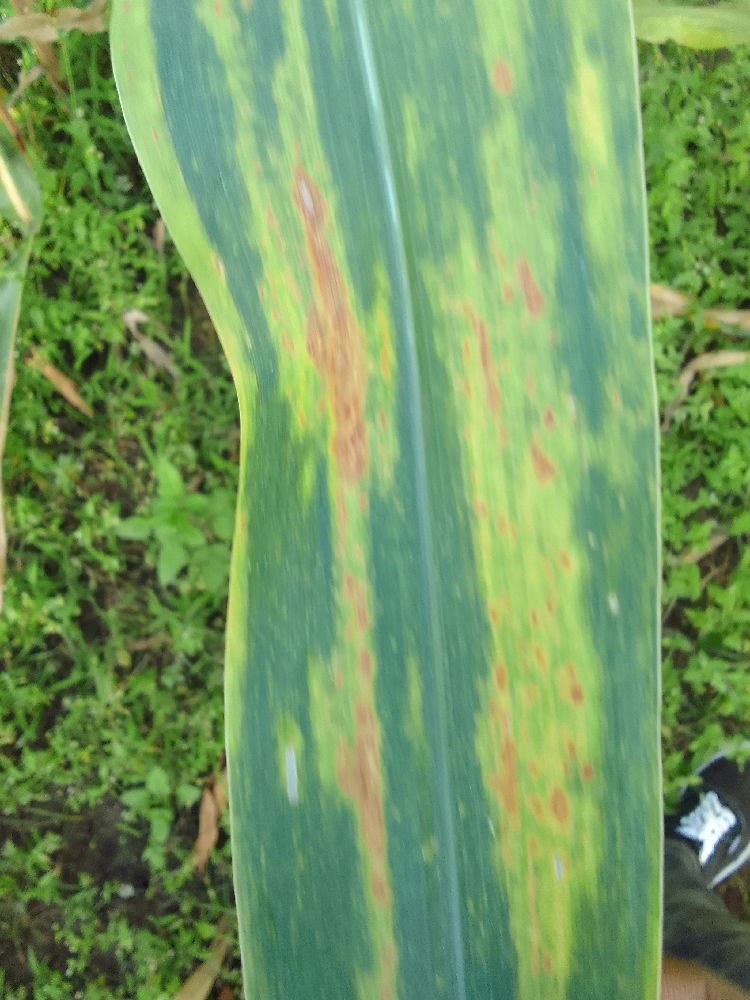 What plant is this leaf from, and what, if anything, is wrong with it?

maize, maize lethal necrosis
